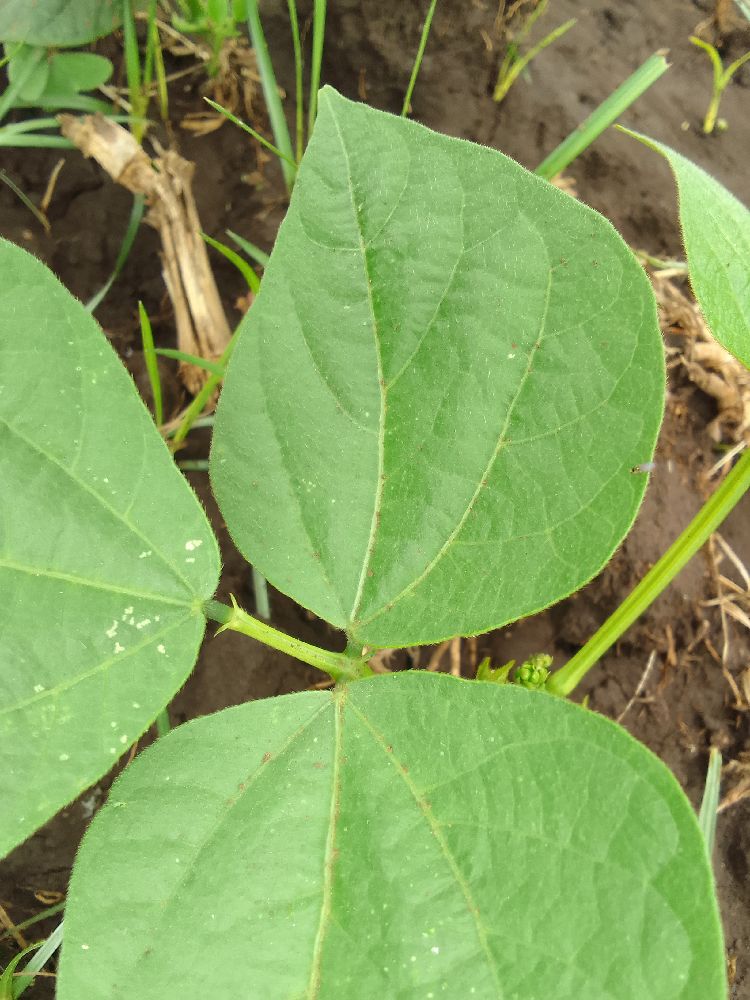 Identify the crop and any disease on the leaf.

common bean, healthy
